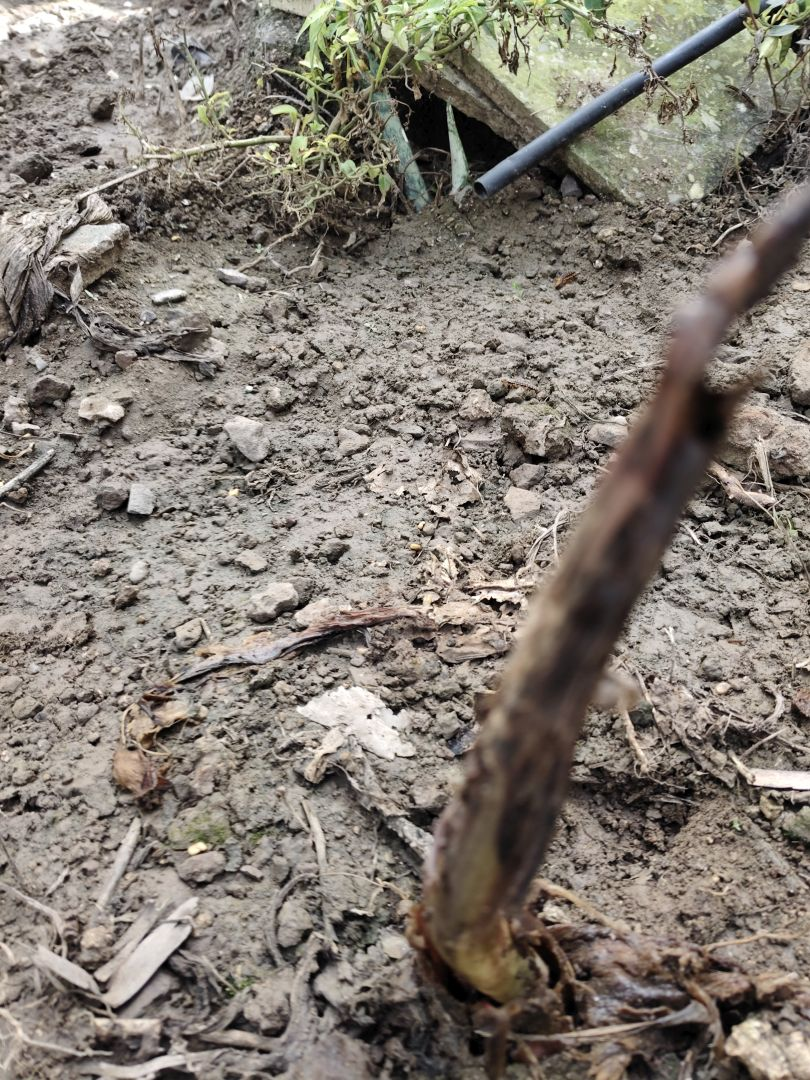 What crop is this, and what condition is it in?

taro, root rot
